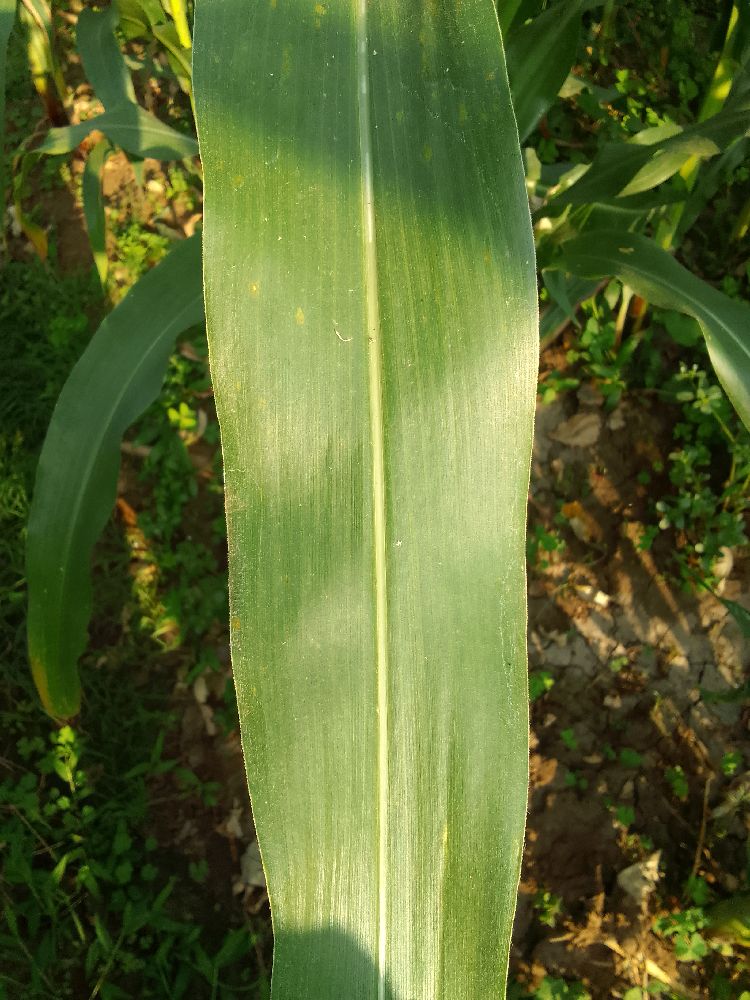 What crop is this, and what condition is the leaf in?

maize, healthy
